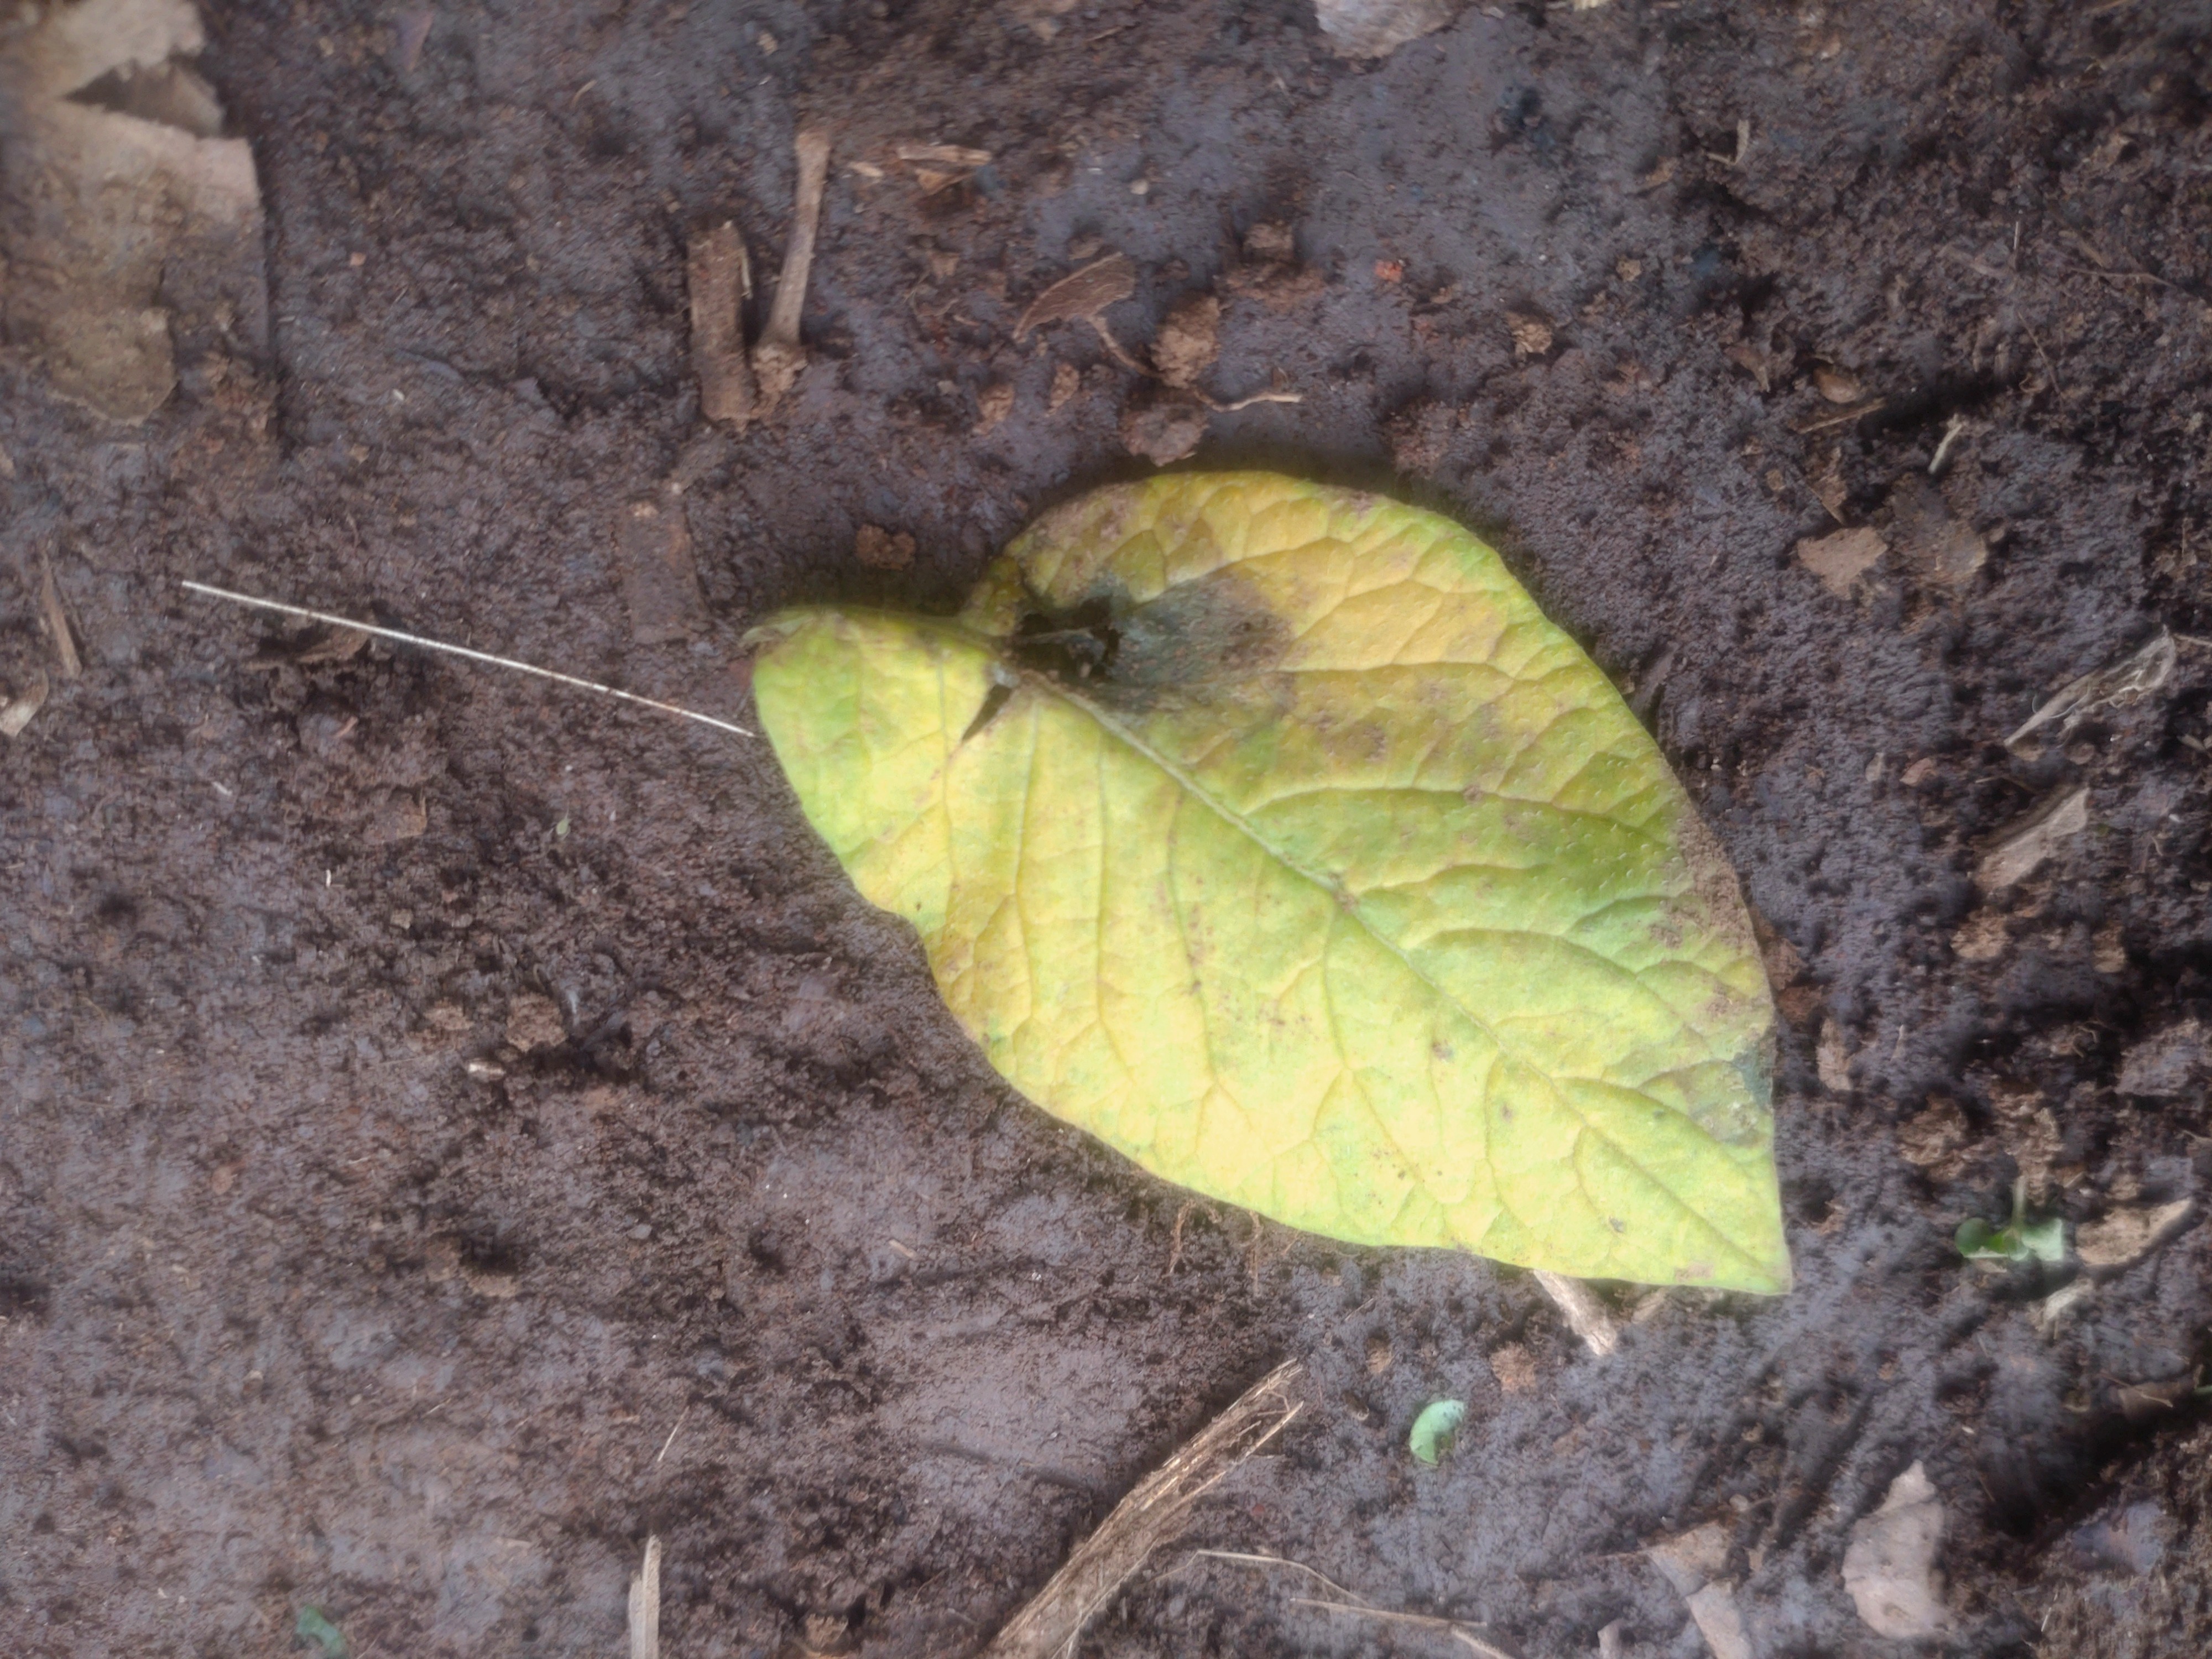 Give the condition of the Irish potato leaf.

late blight
